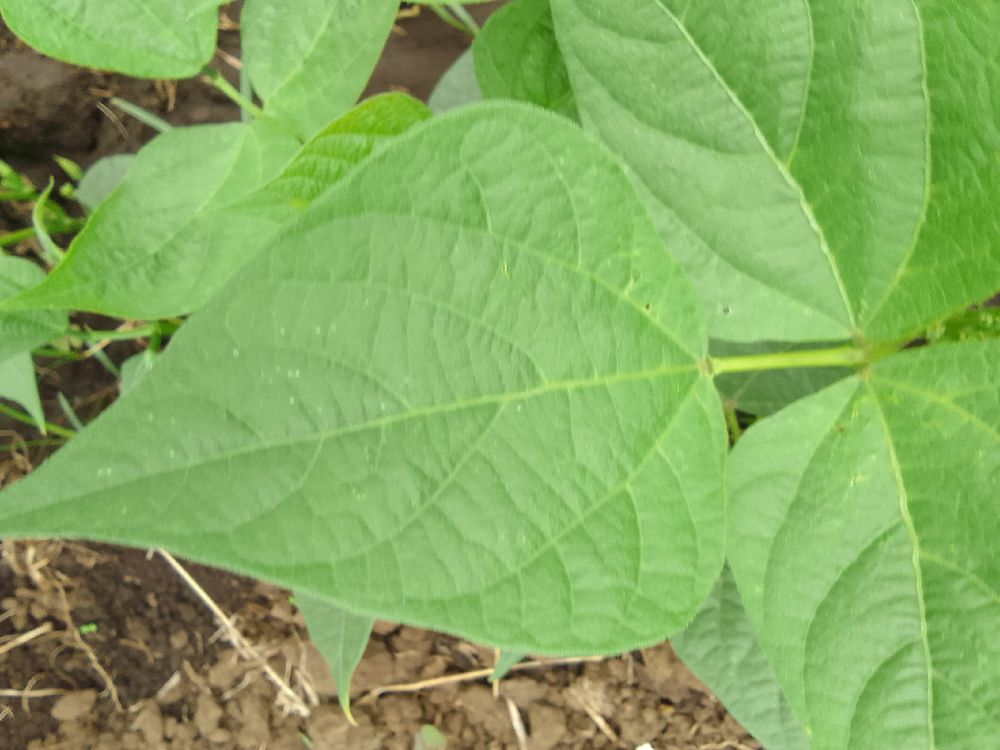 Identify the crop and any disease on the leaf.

common bean, healthy
